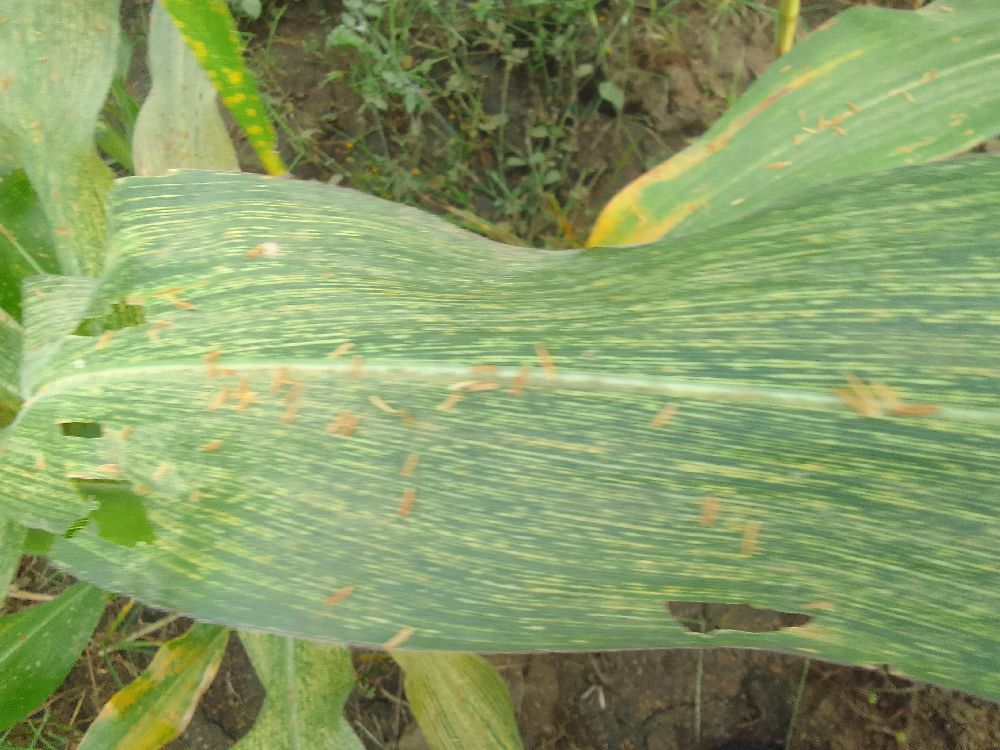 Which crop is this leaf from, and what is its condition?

maize, maize streak virus
